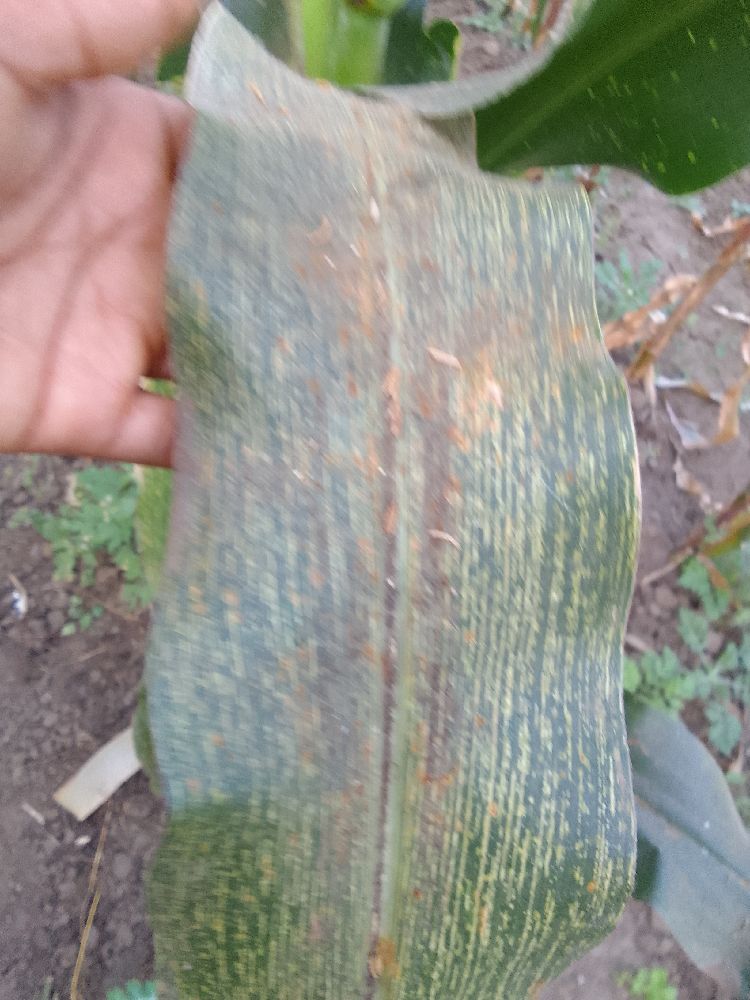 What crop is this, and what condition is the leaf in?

maize, maize streak virus
